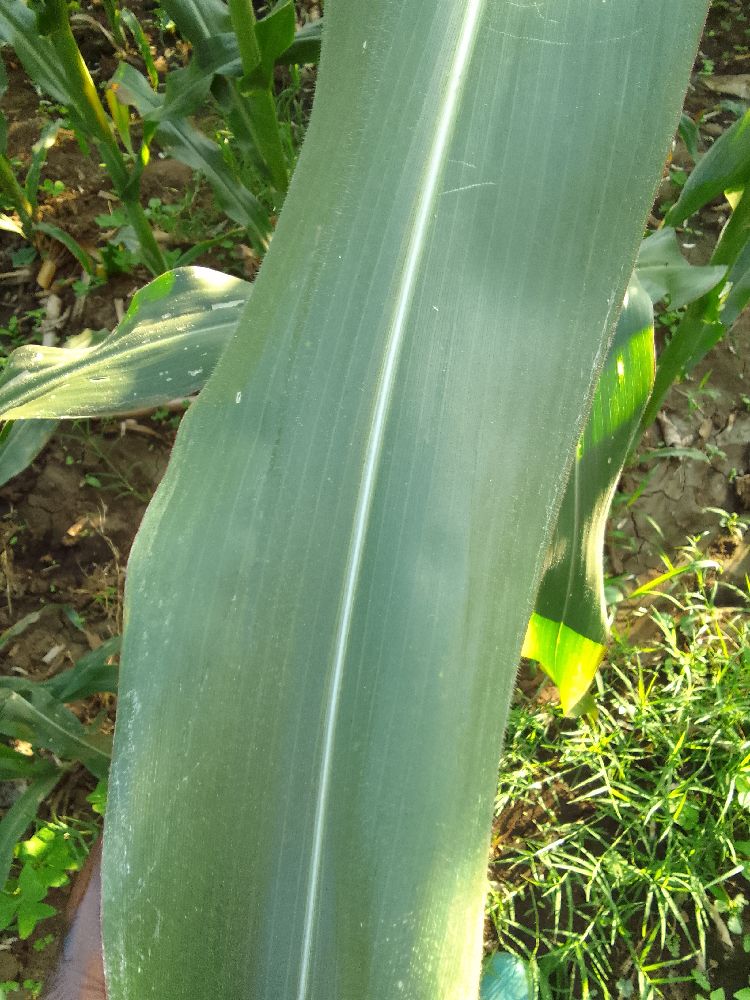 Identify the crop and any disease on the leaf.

maize, healthy
